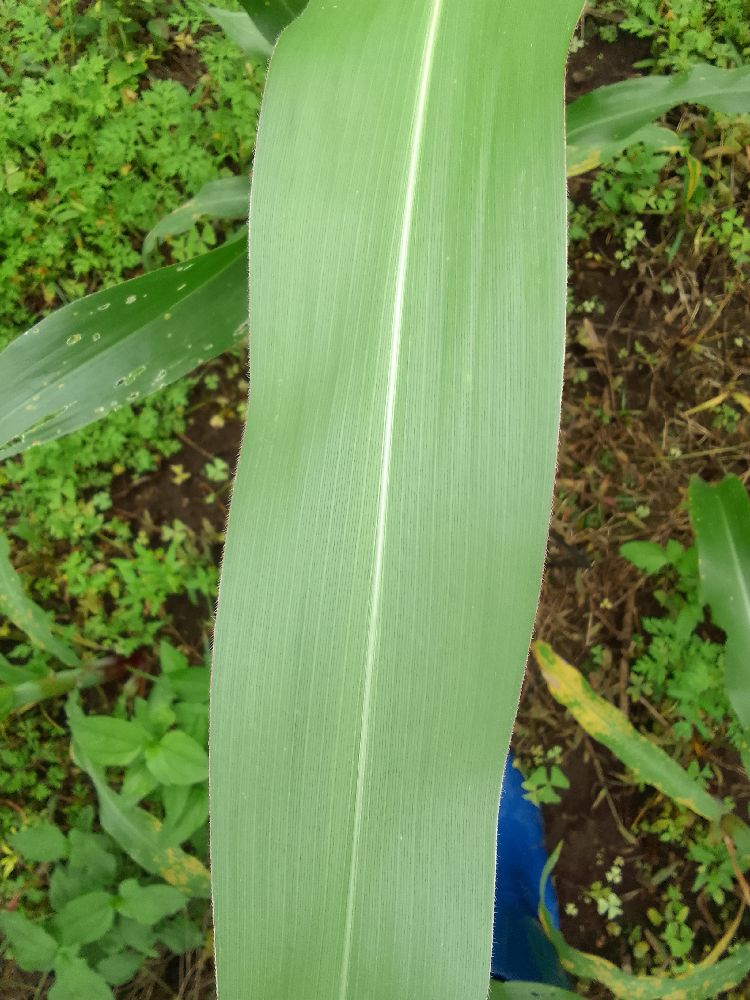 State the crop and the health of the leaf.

maize, healthy
